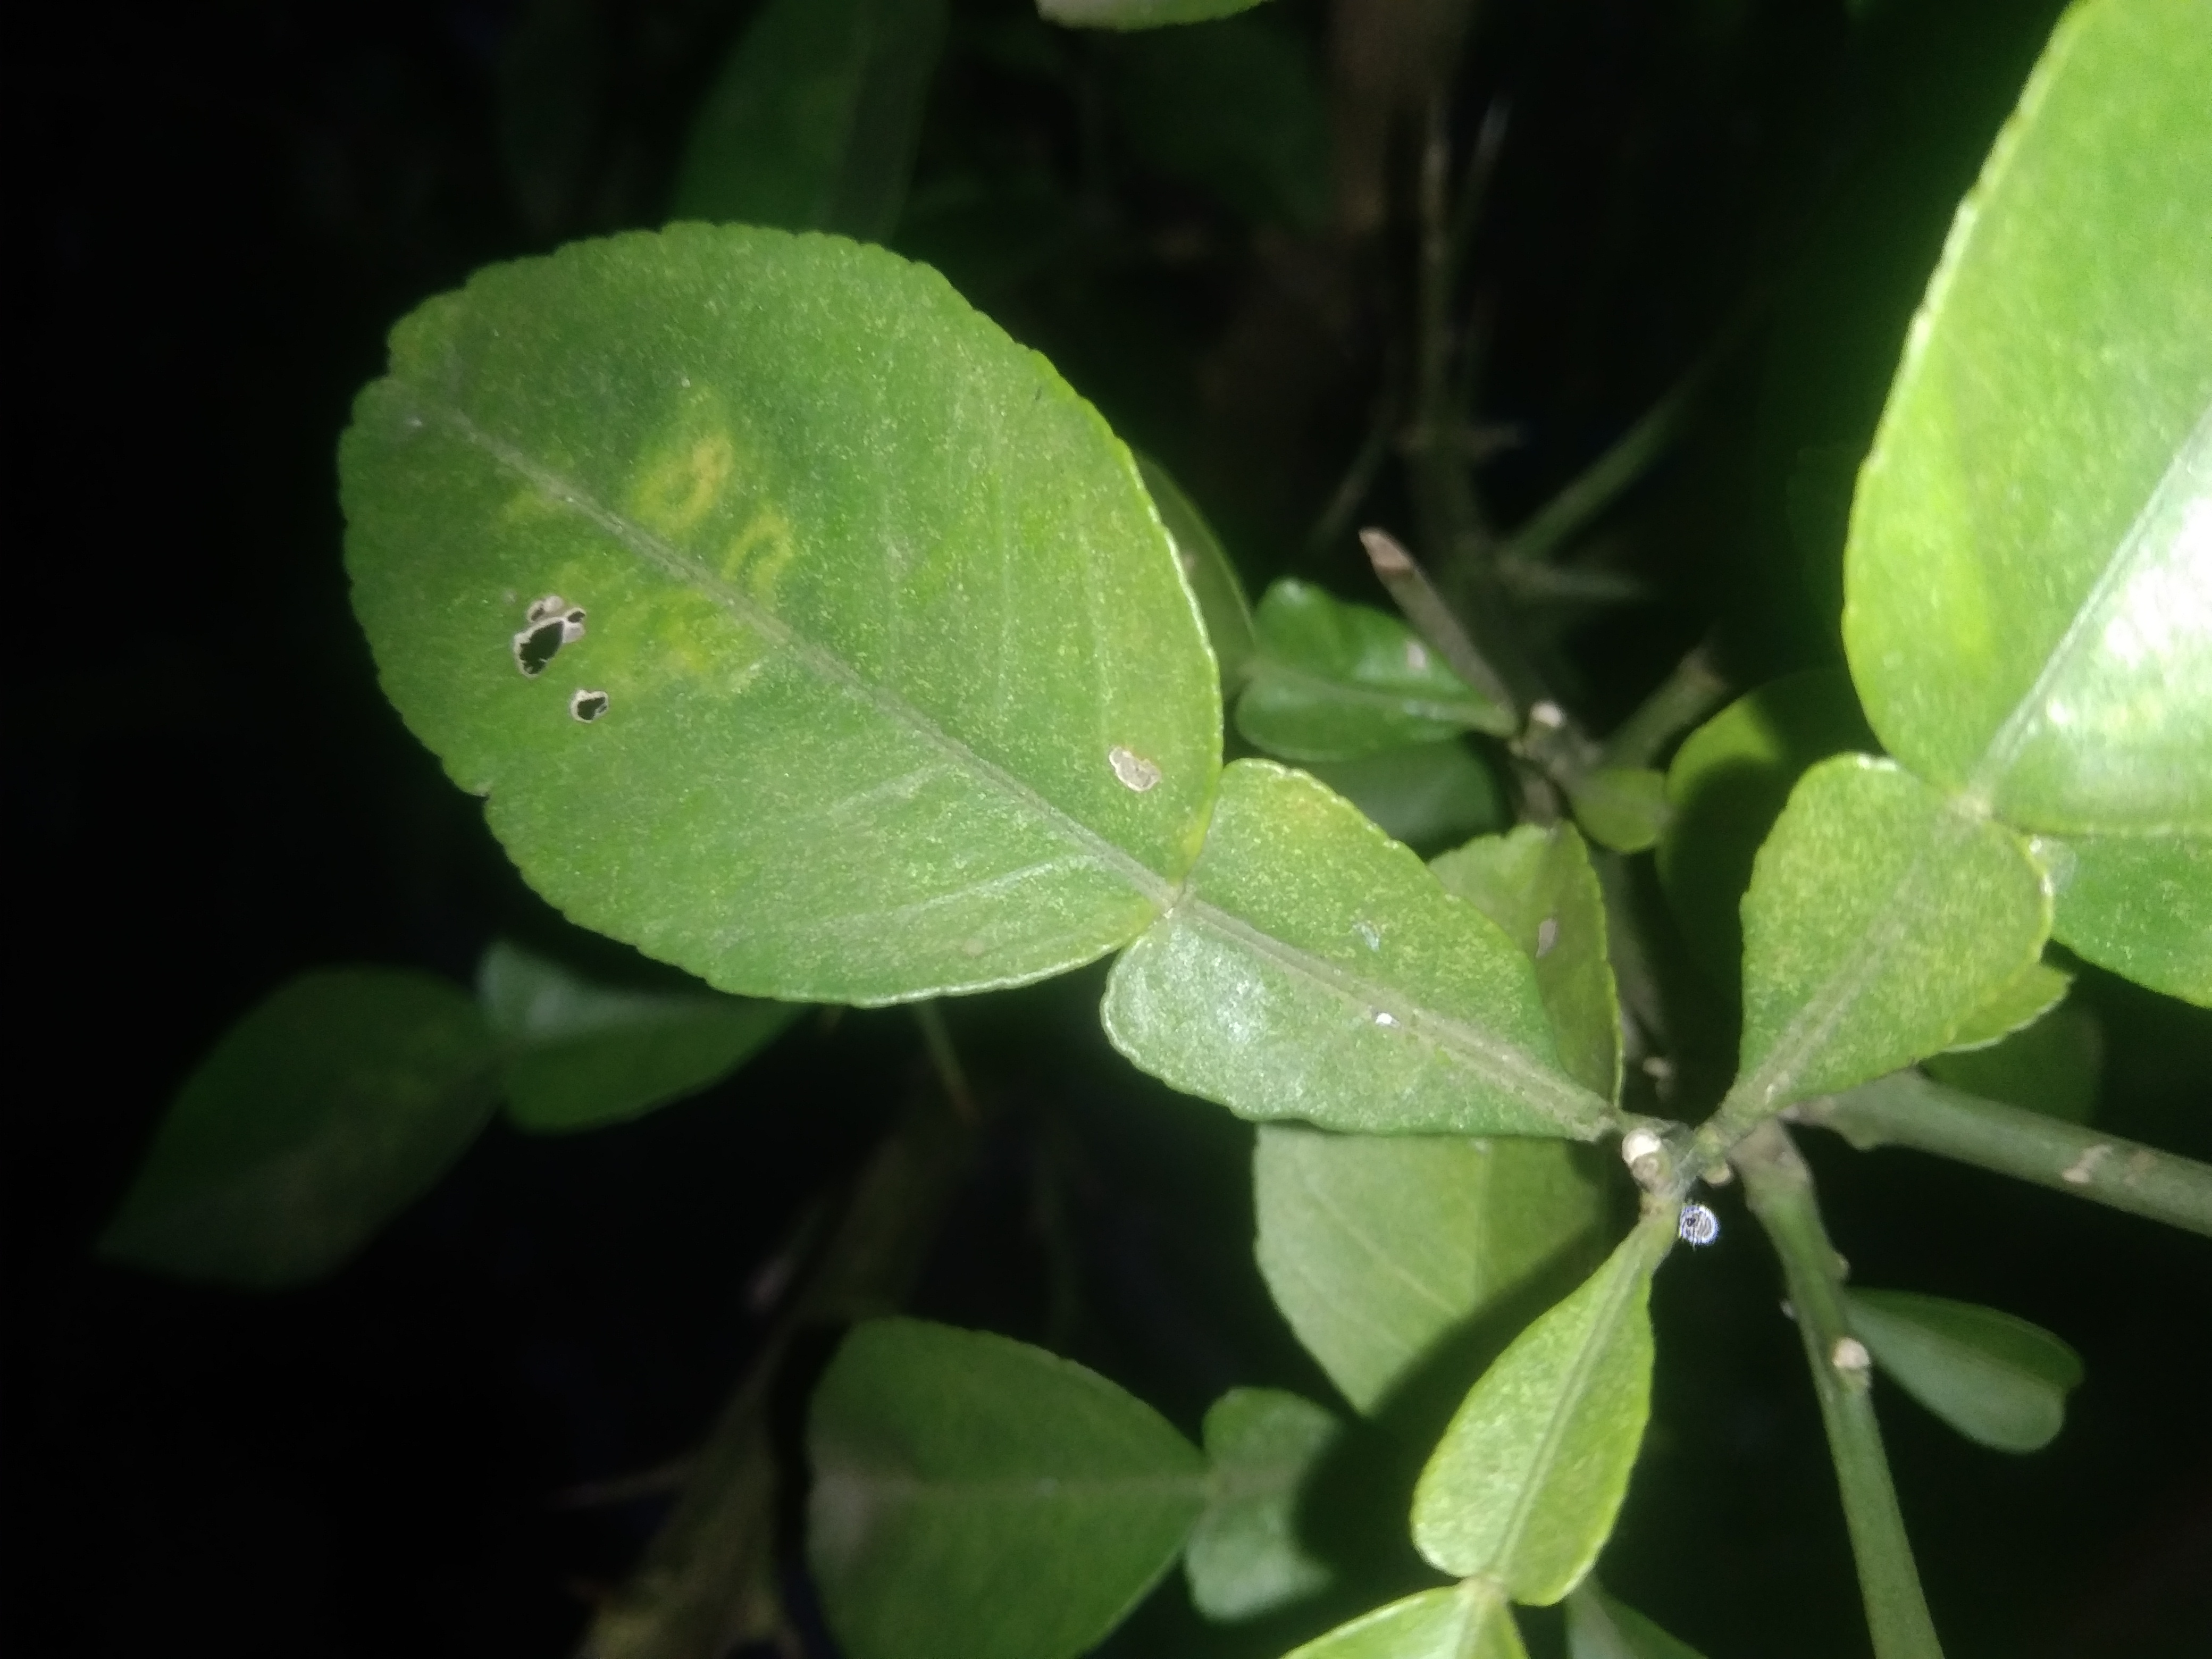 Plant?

lemon
